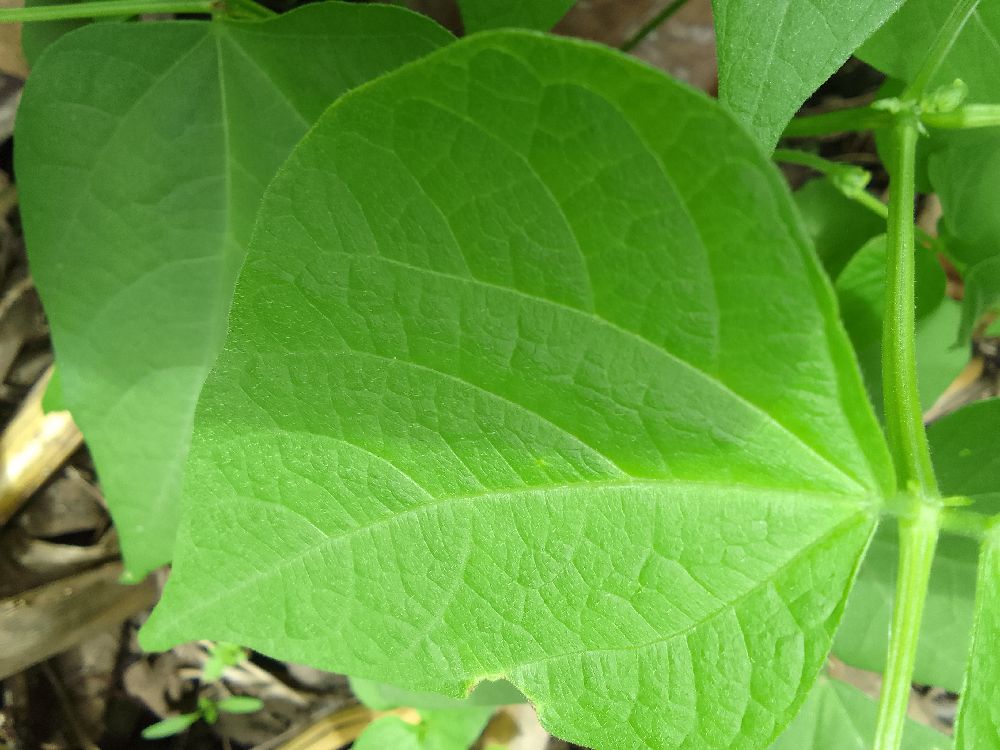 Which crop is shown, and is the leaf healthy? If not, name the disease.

common bean, healthy
